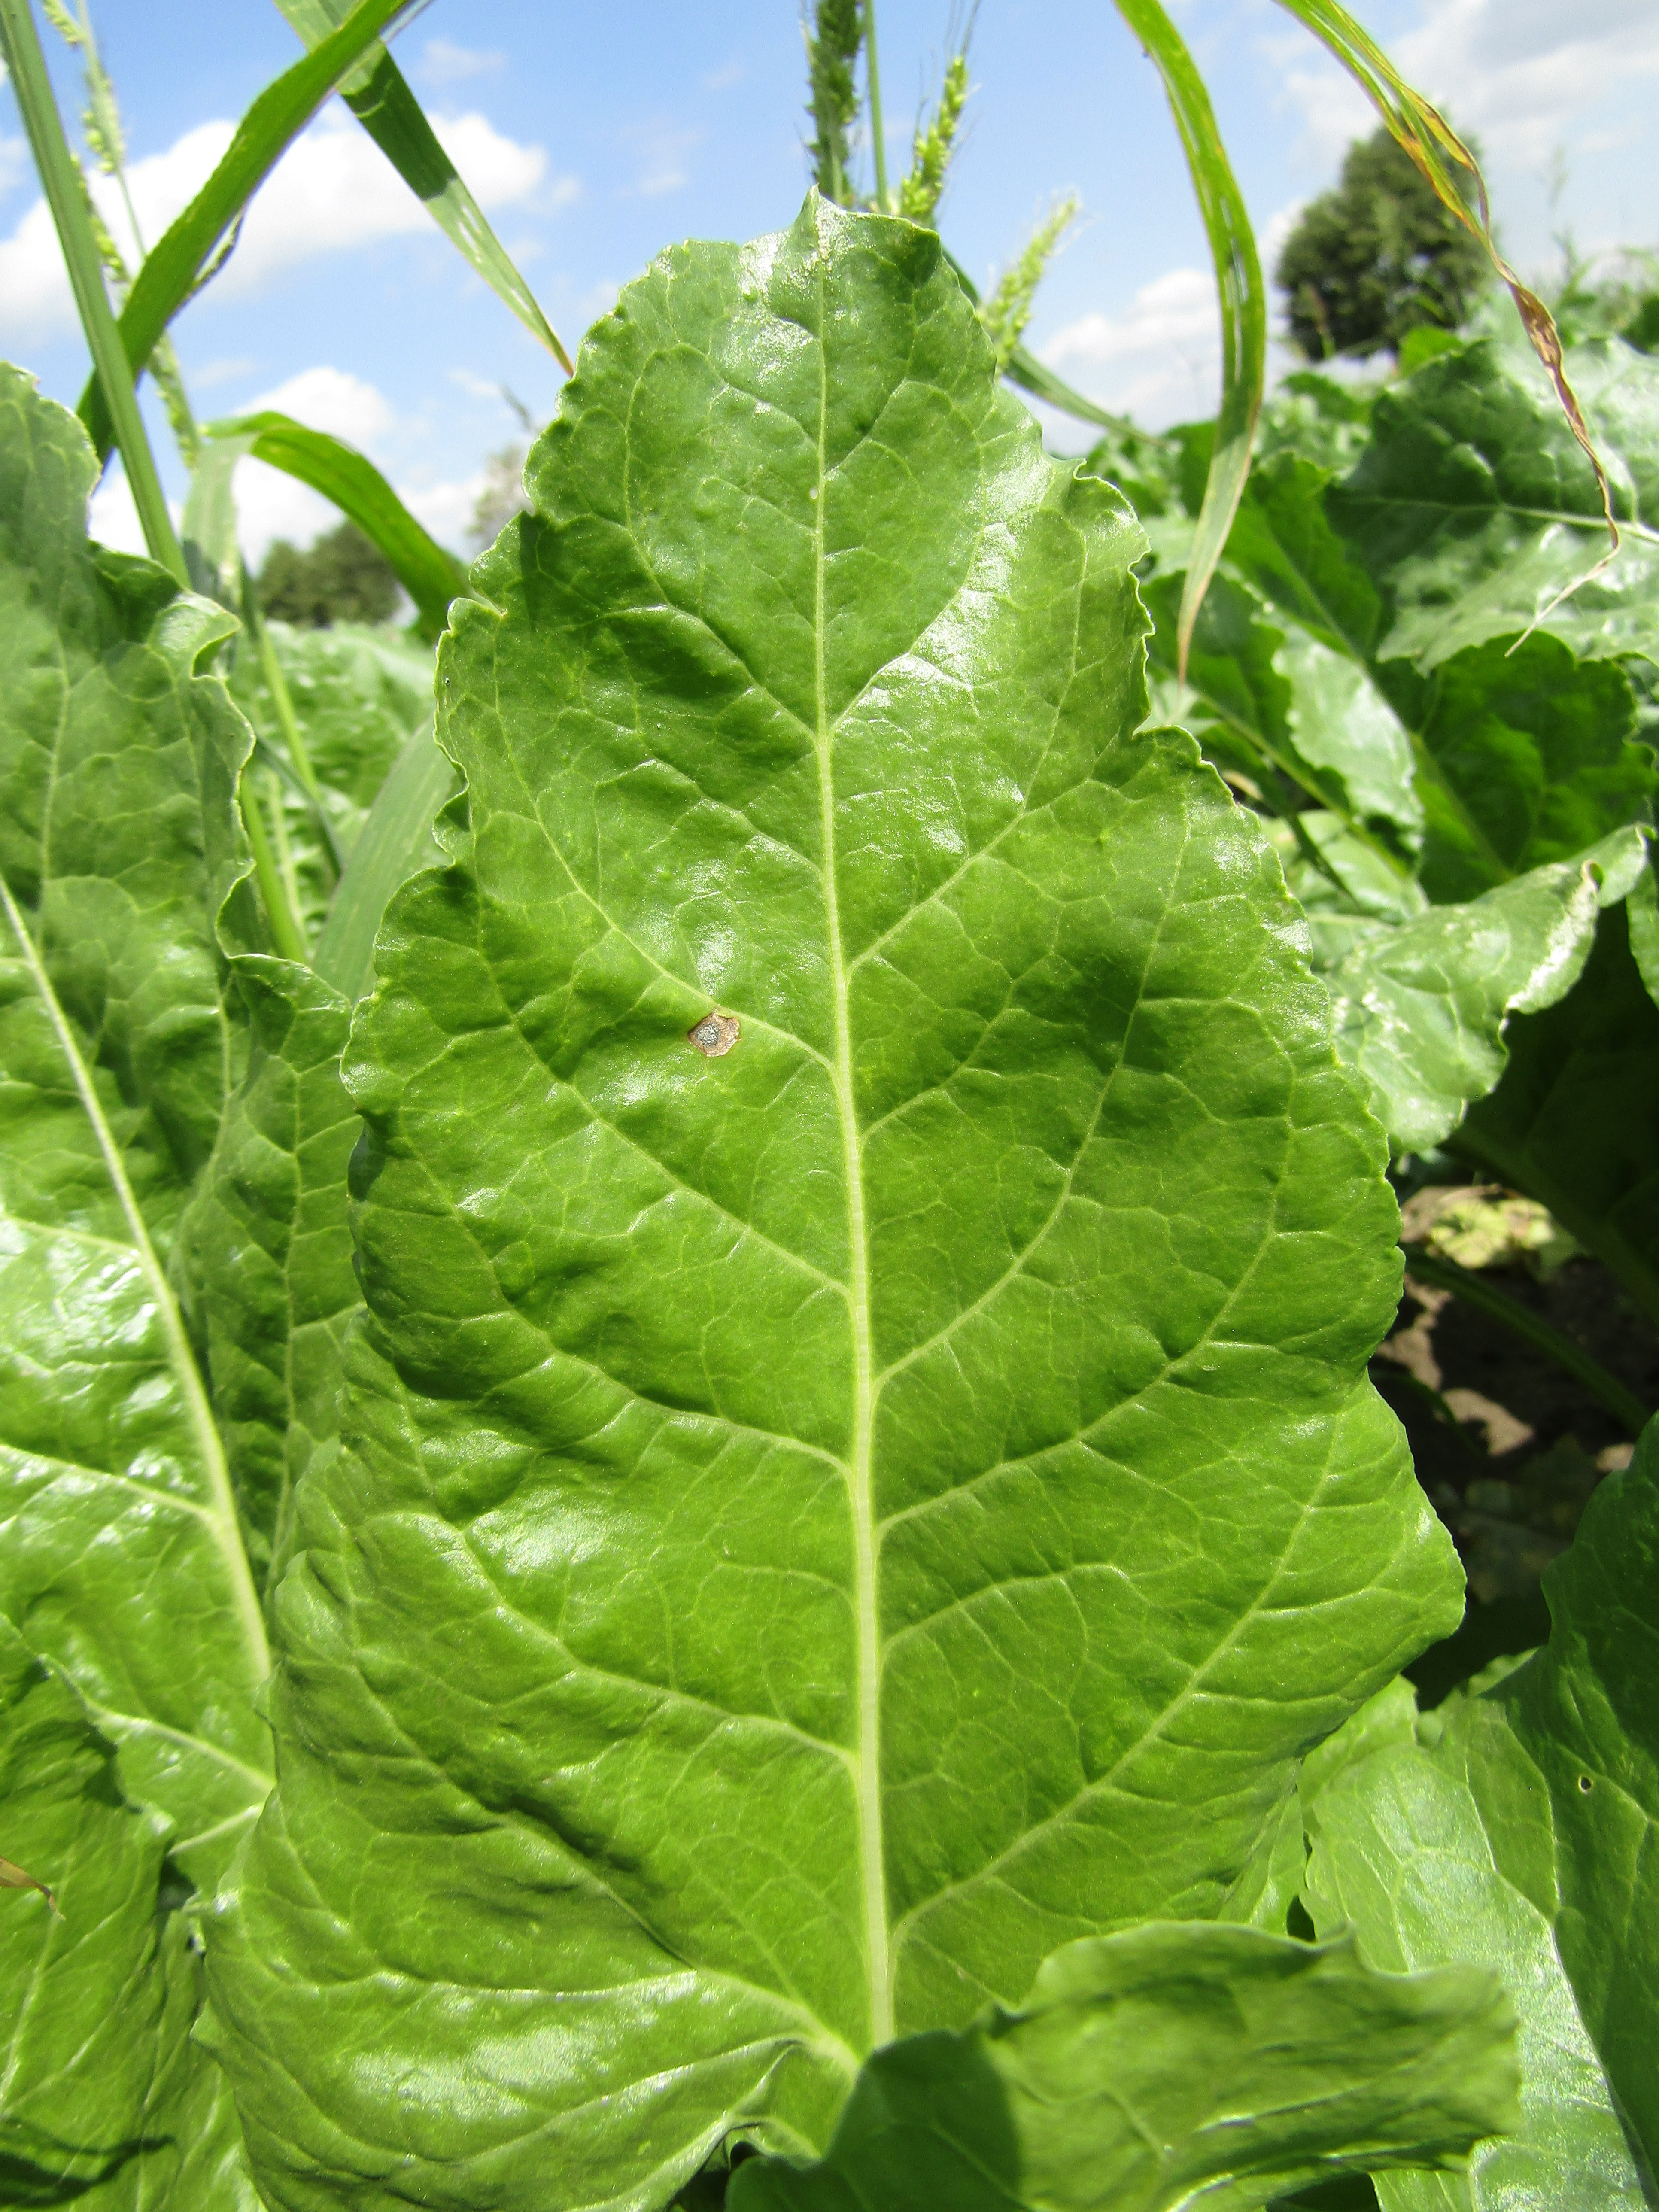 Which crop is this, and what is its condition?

beet, cercospora
